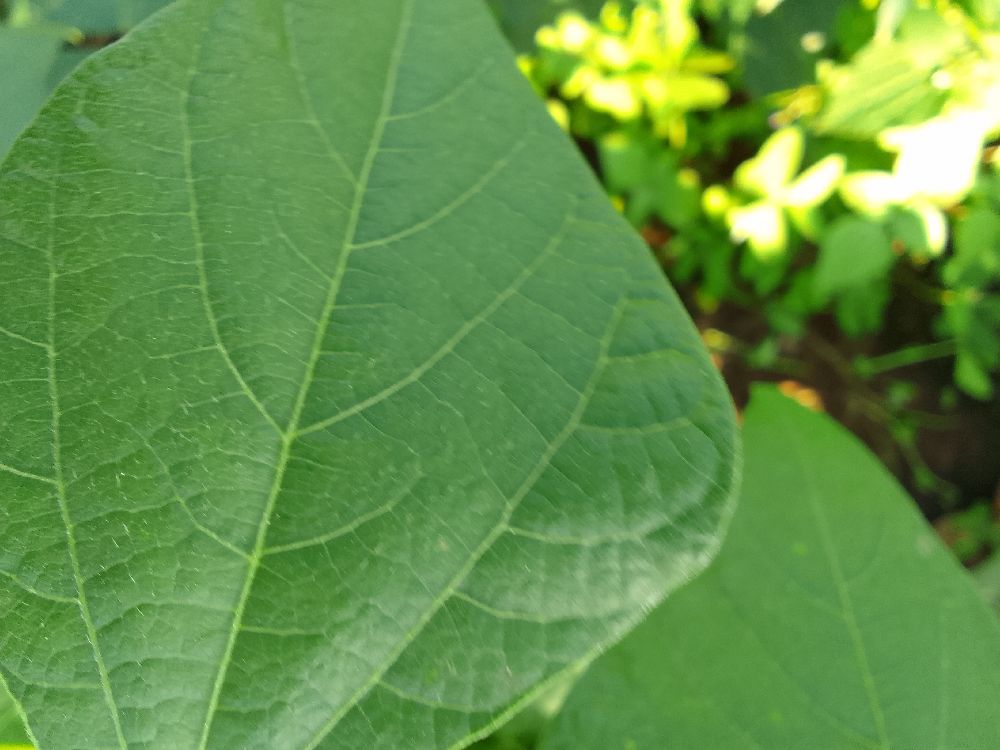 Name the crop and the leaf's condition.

common bean, healthy
